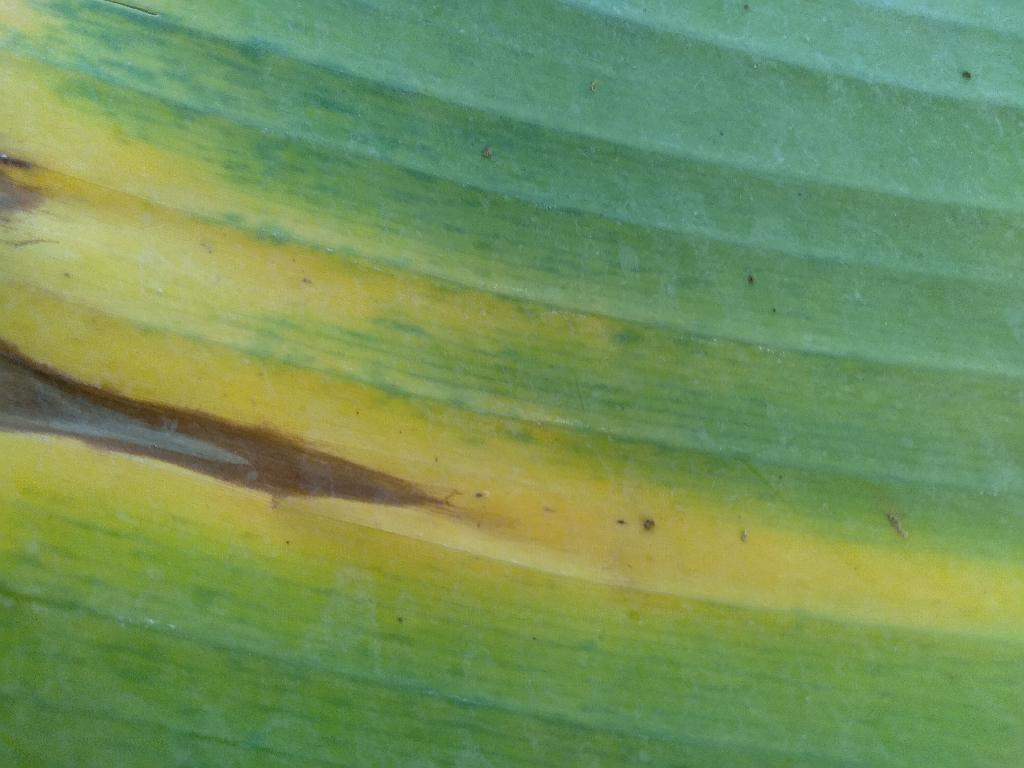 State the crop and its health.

banana, fusarium wilt race 1
